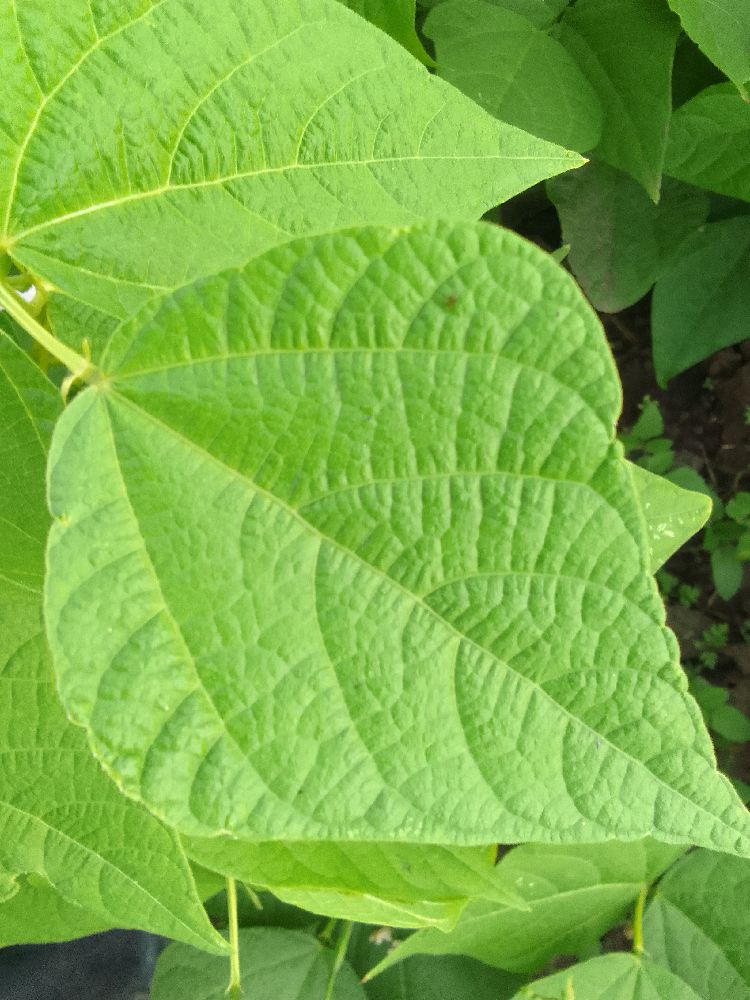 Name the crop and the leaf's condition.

common bean, healthy
